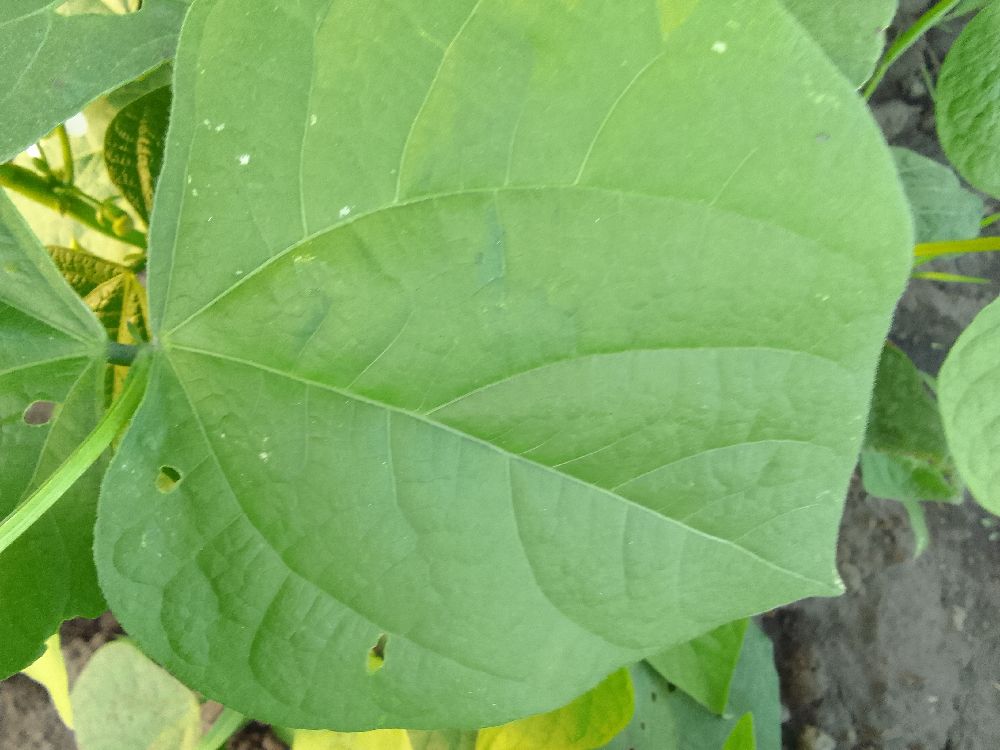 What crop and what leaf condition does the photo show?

common bean, healthy
